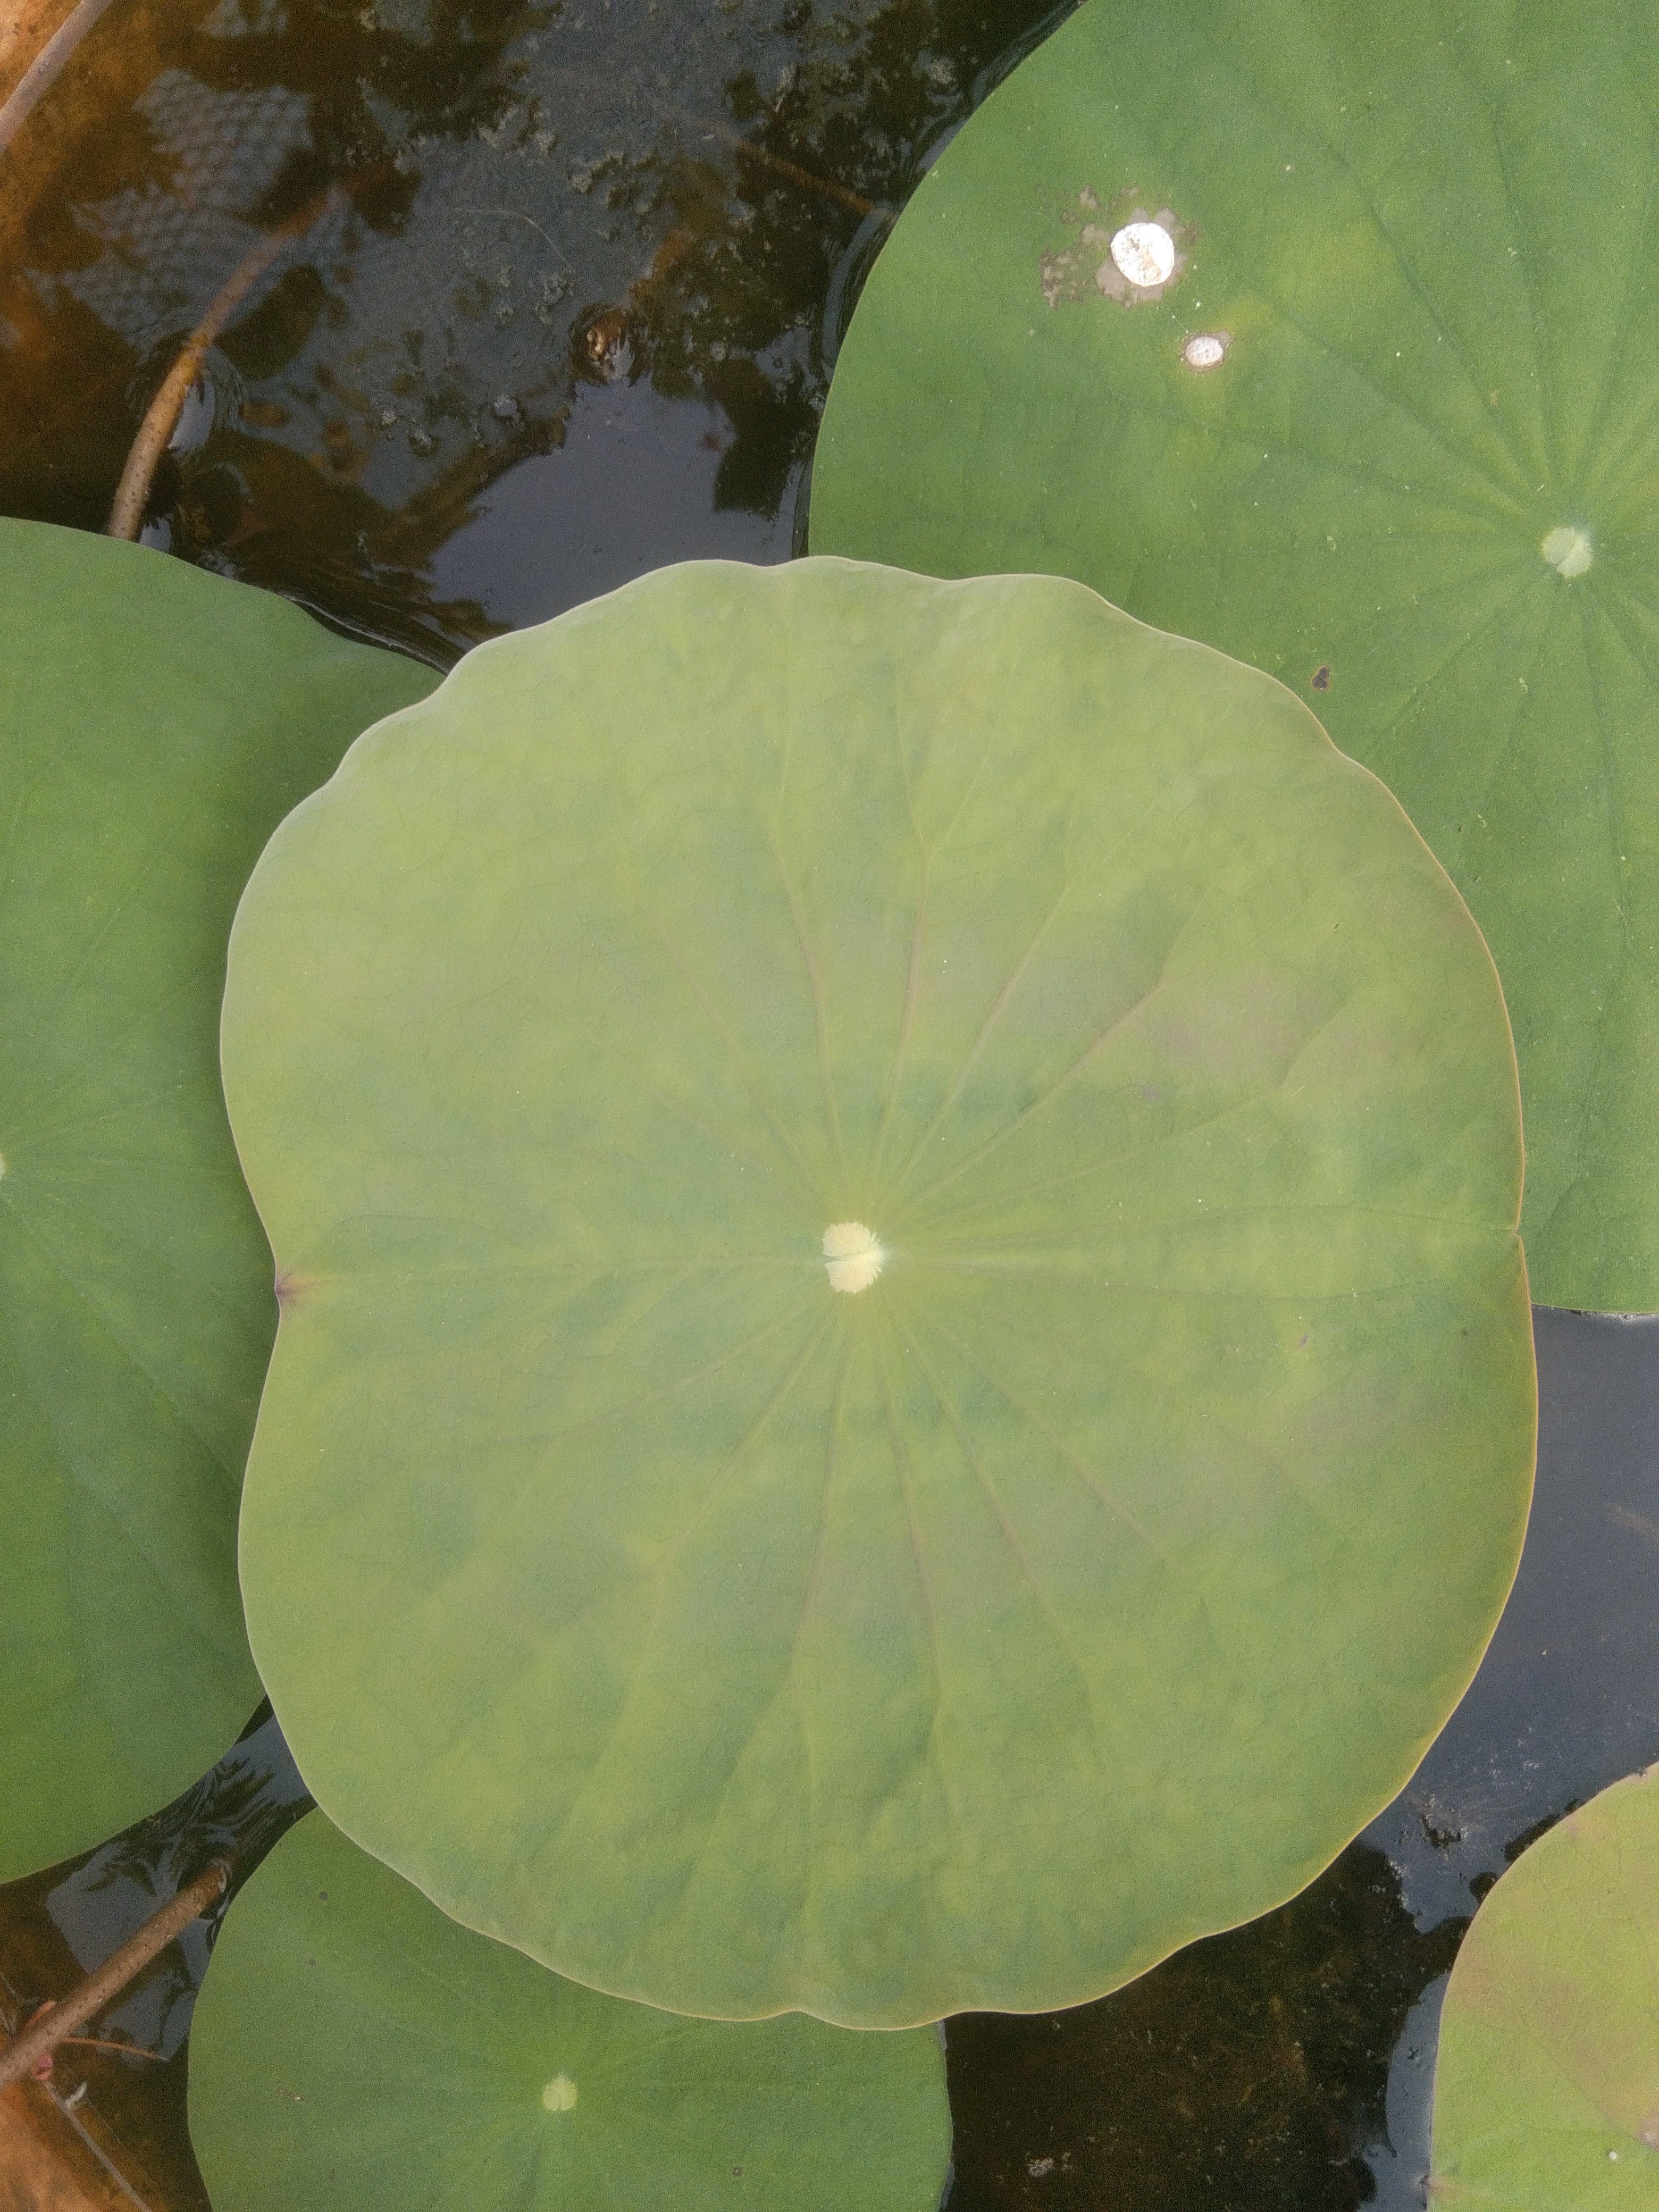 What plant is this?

lotus
